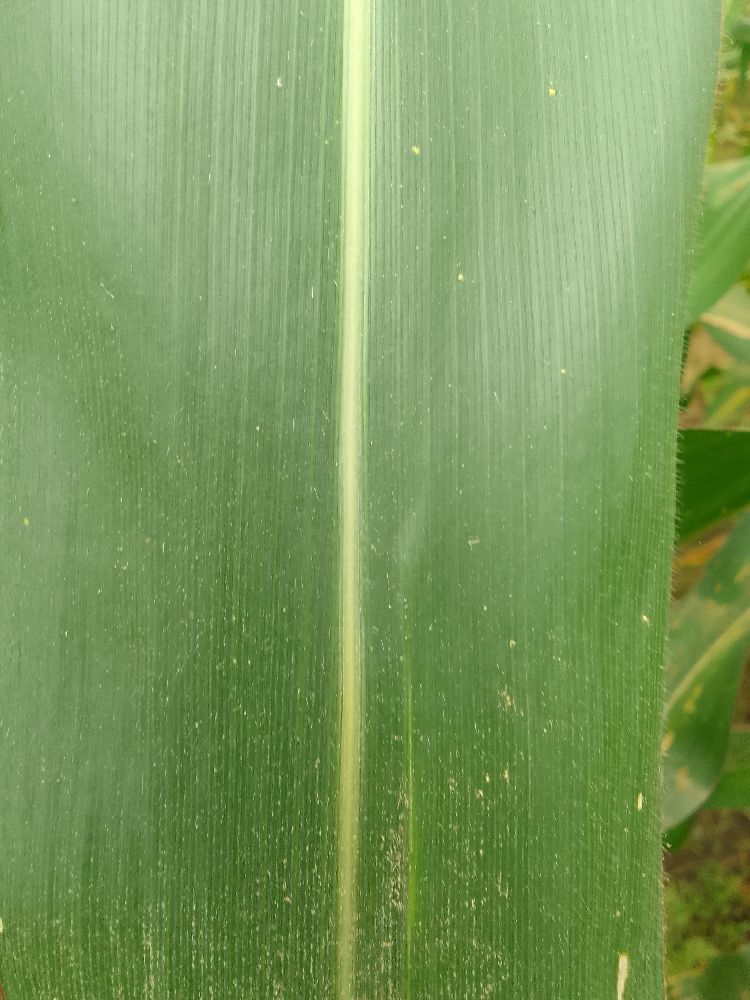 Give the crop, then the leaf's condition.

maize, healthy
